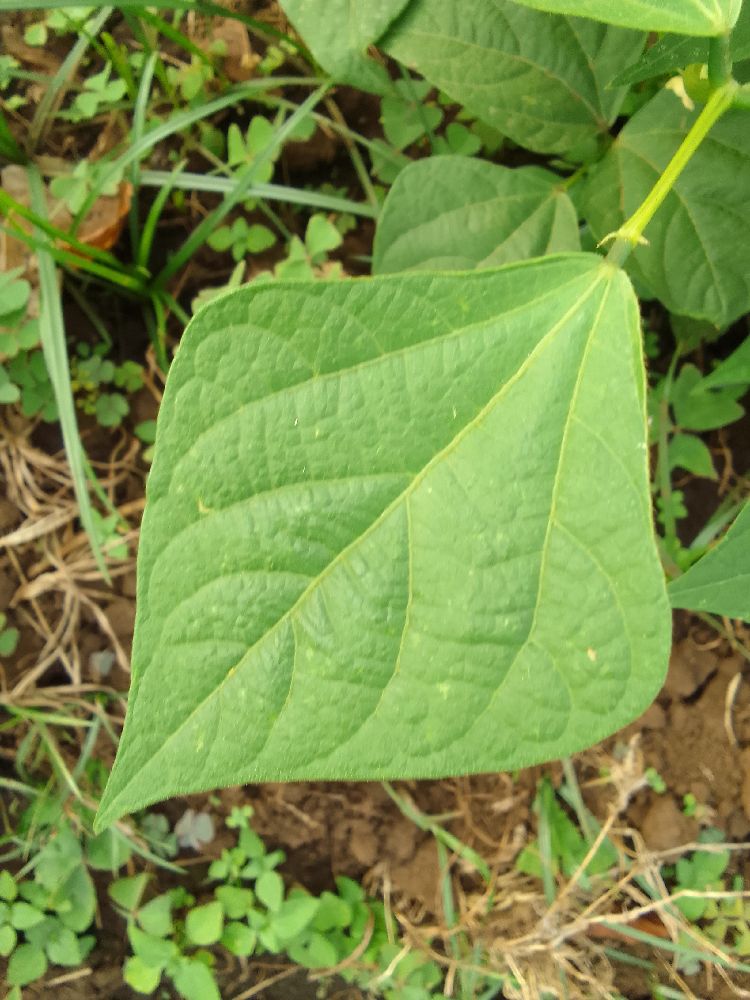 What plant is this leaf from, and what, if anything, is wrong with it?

common bean, healthy
